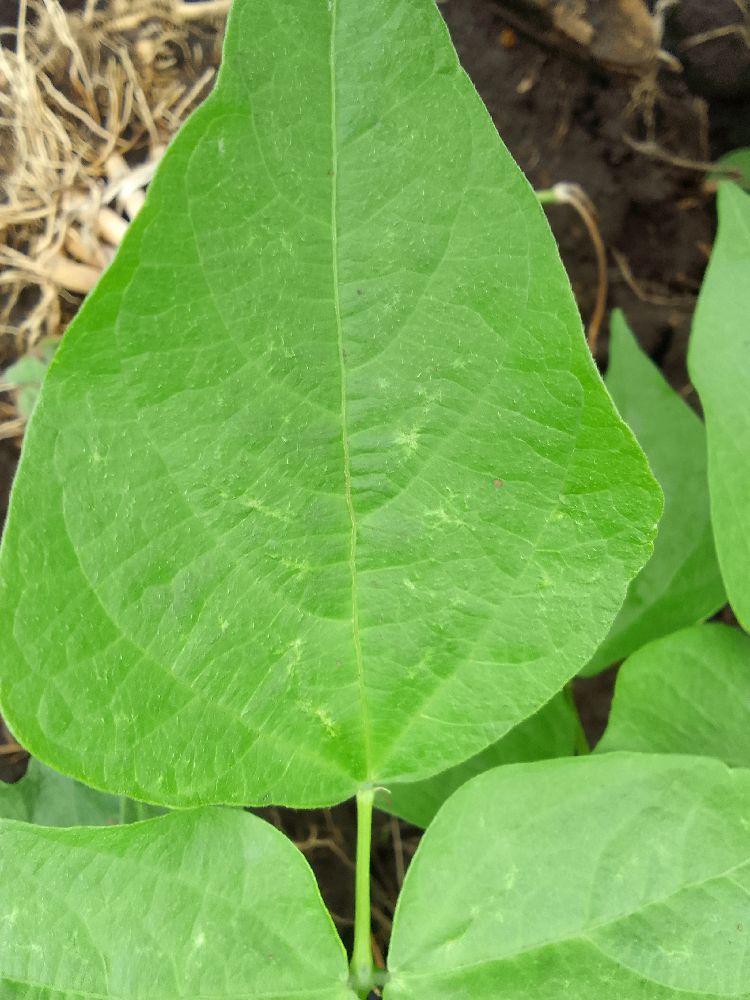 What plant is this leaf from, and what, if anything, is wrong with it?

common bean, healthy
